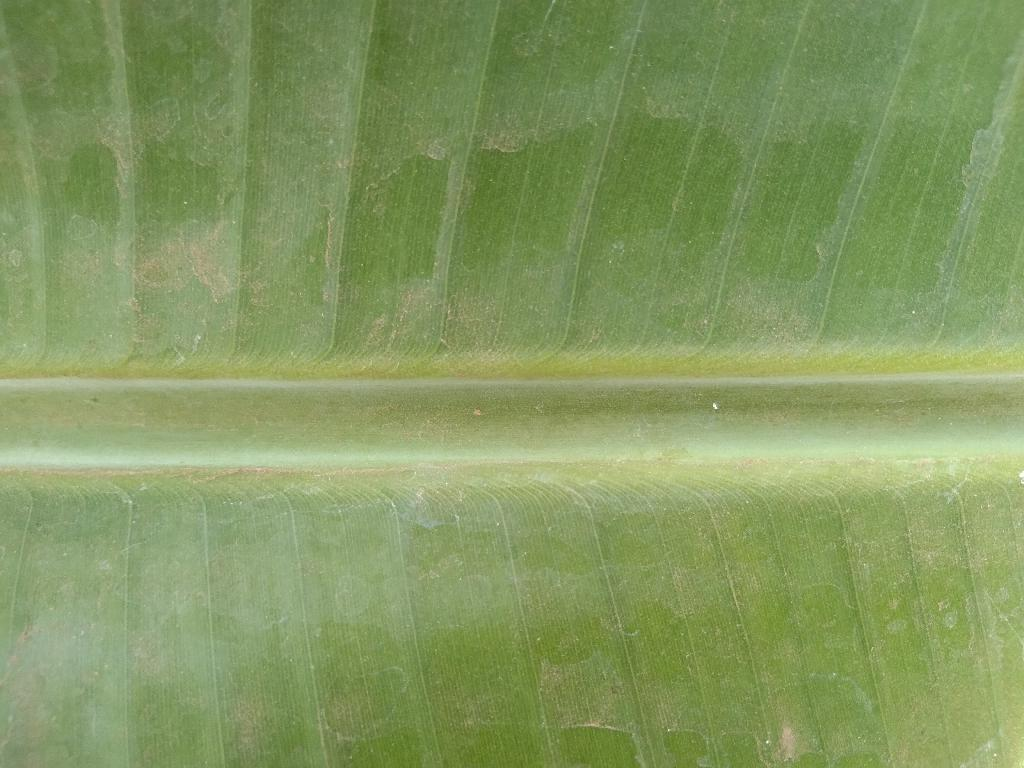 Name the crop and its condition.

banana, healthy
